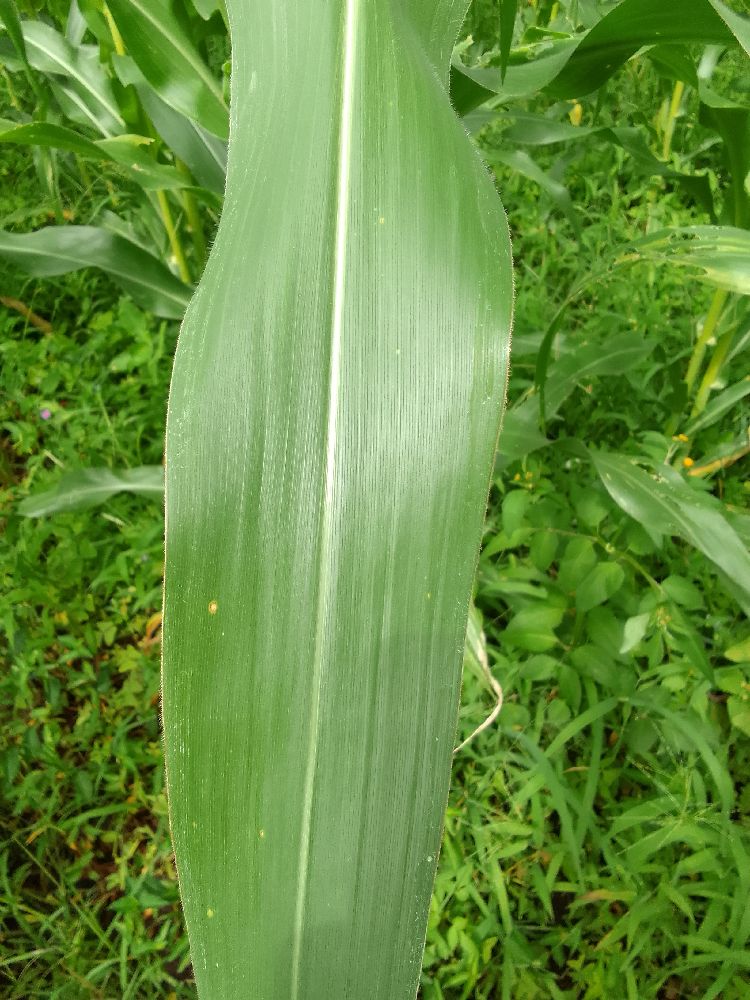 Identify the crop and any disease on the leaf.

maize, healthy
